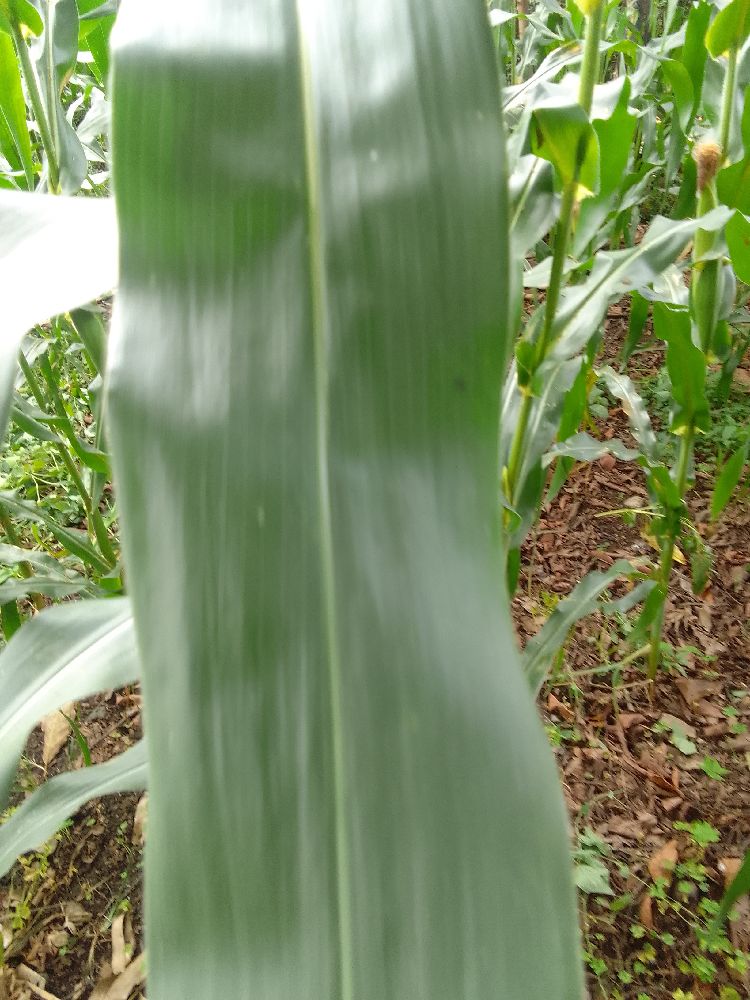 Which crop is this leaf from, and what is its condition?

maize, healthy
